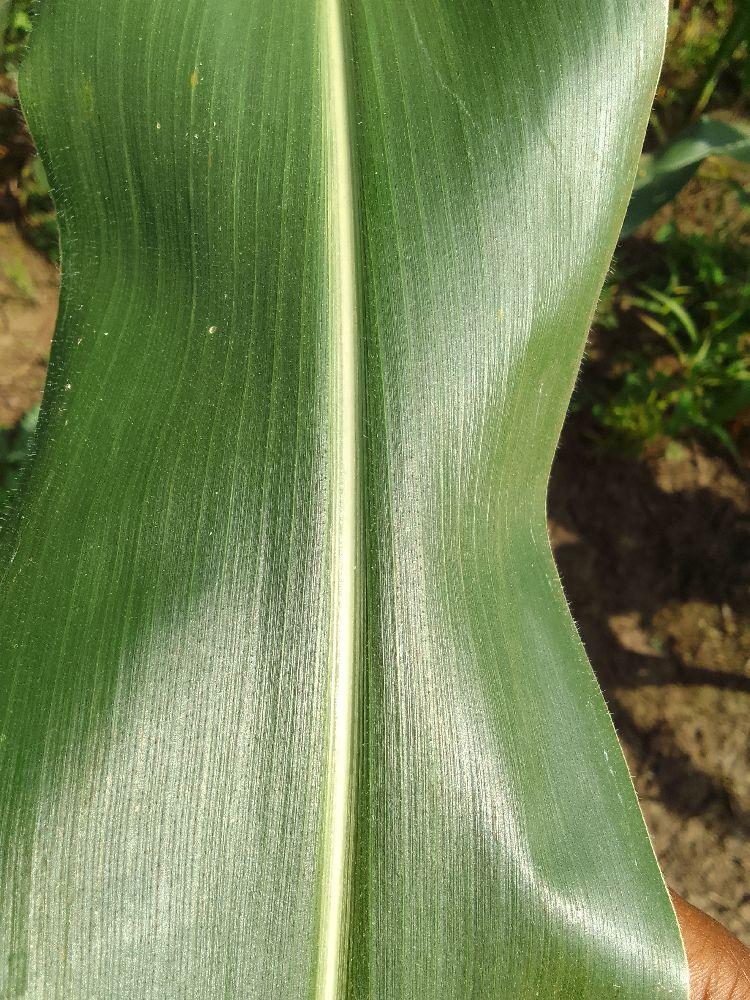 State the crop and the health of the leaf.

maize, healthy
